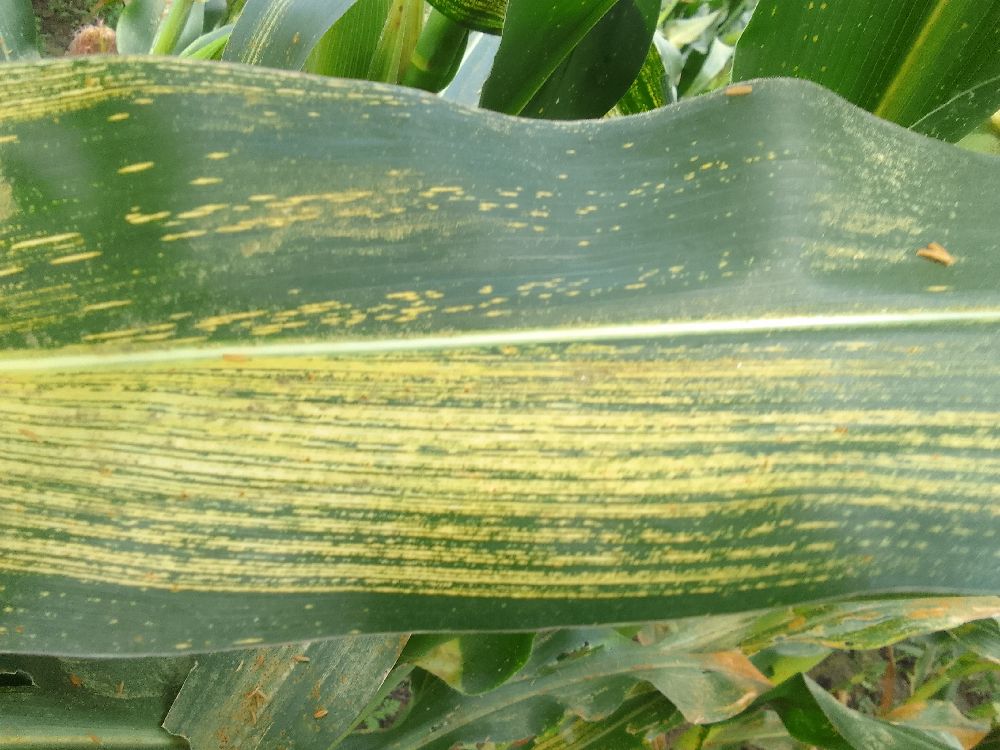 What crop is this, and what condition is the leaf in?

maize, maize streak virus
